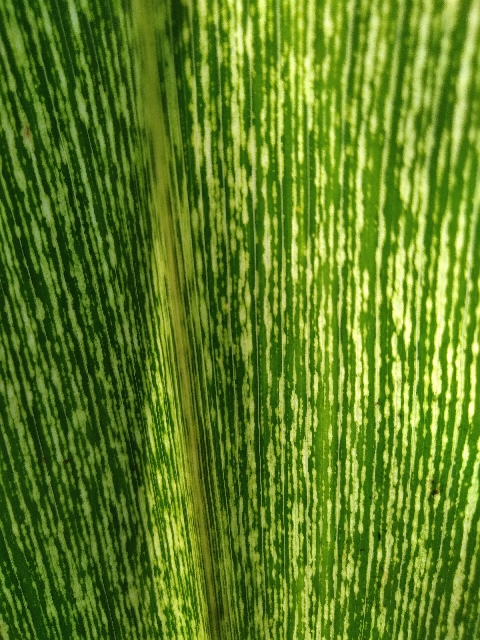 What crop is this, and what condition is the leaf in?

maize, maize streak virus
